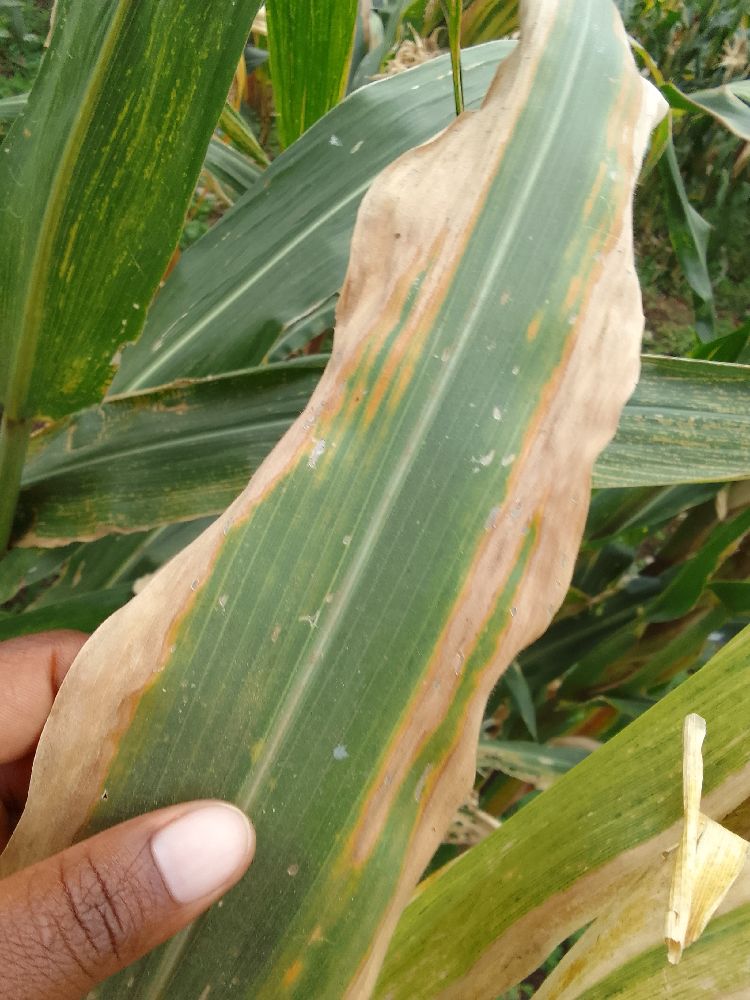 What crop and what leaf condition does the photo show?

maize, maize lethal necrosis
